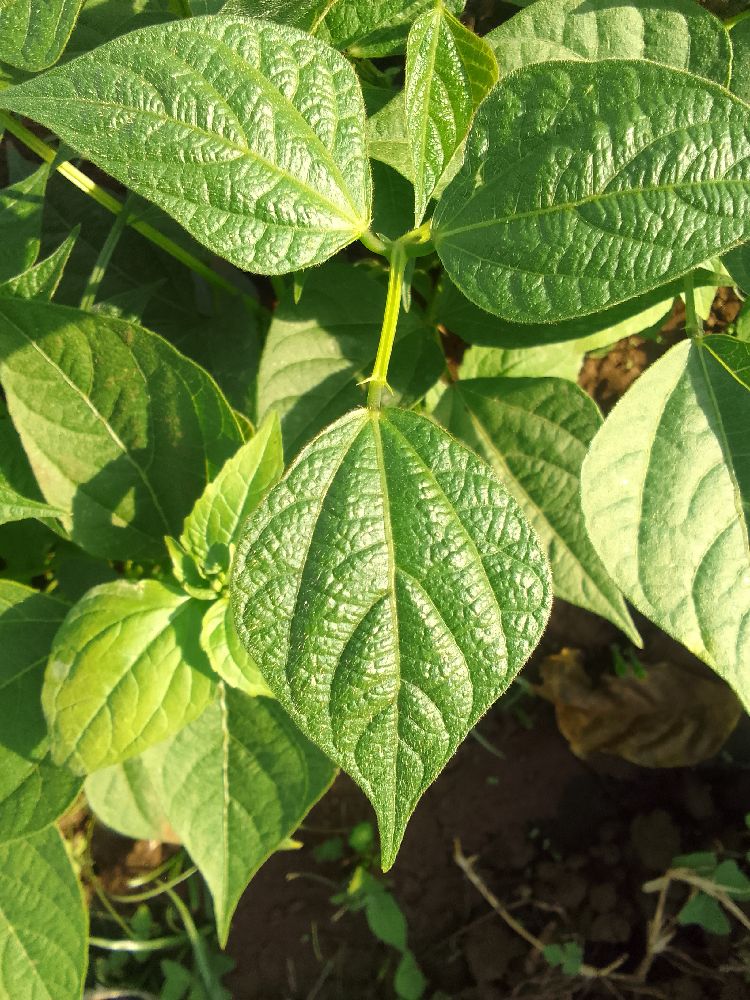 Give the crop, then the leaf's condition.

common bean, healthy
